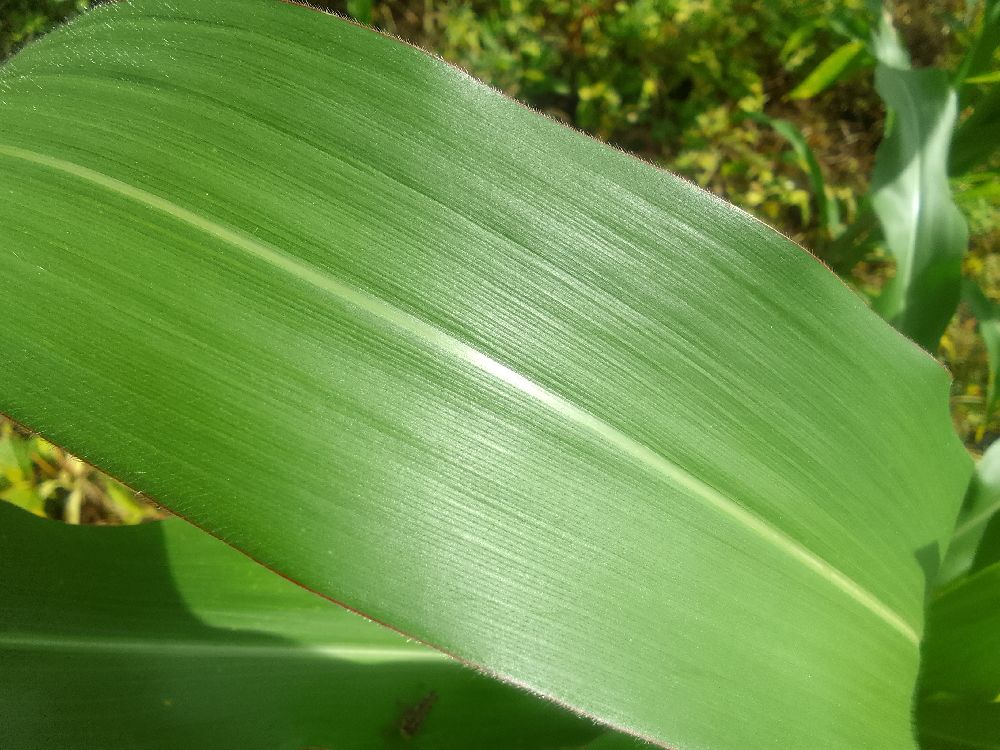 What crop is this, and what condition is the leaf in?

maize, healthy
